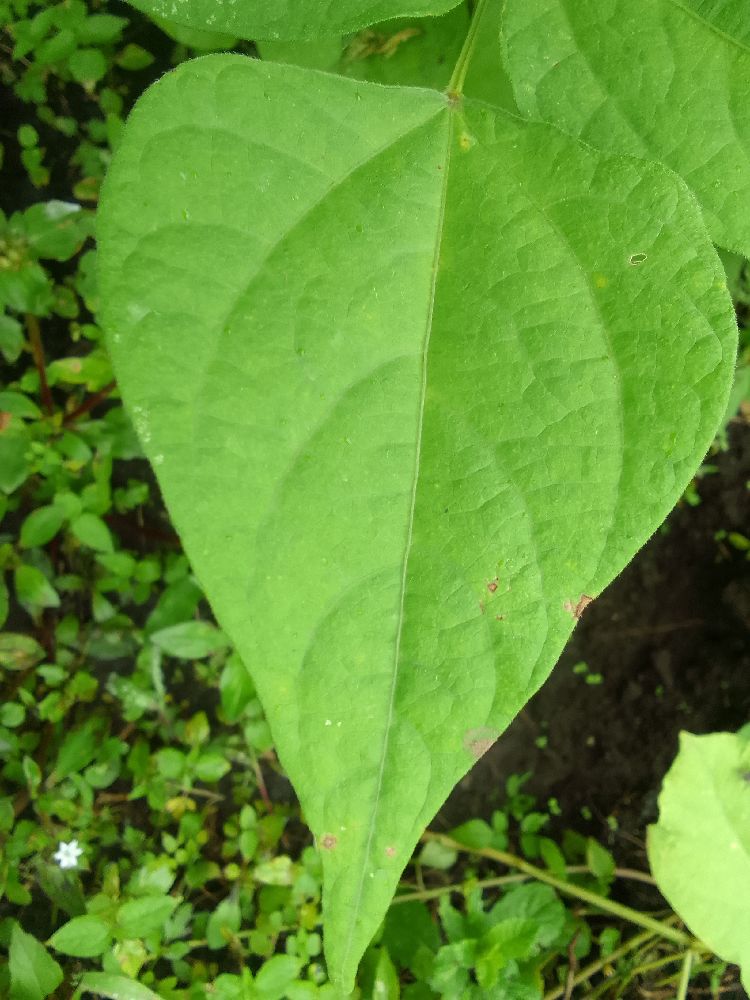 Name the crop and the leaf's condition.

common bean, healthy
